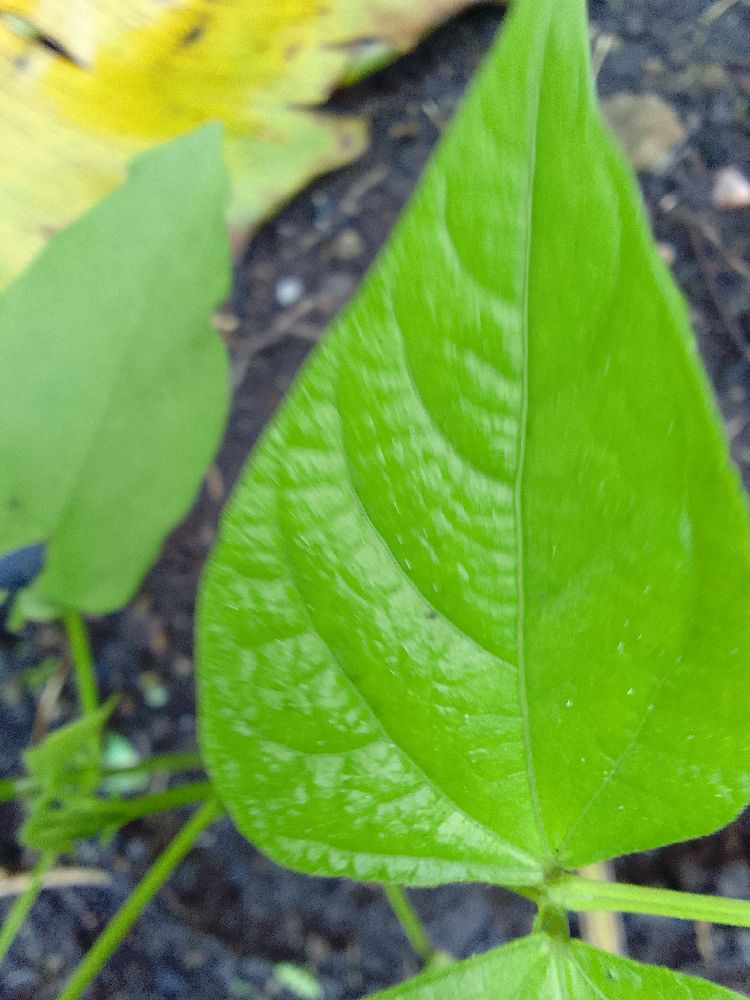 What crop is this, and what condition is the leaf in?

common bean, healthy
